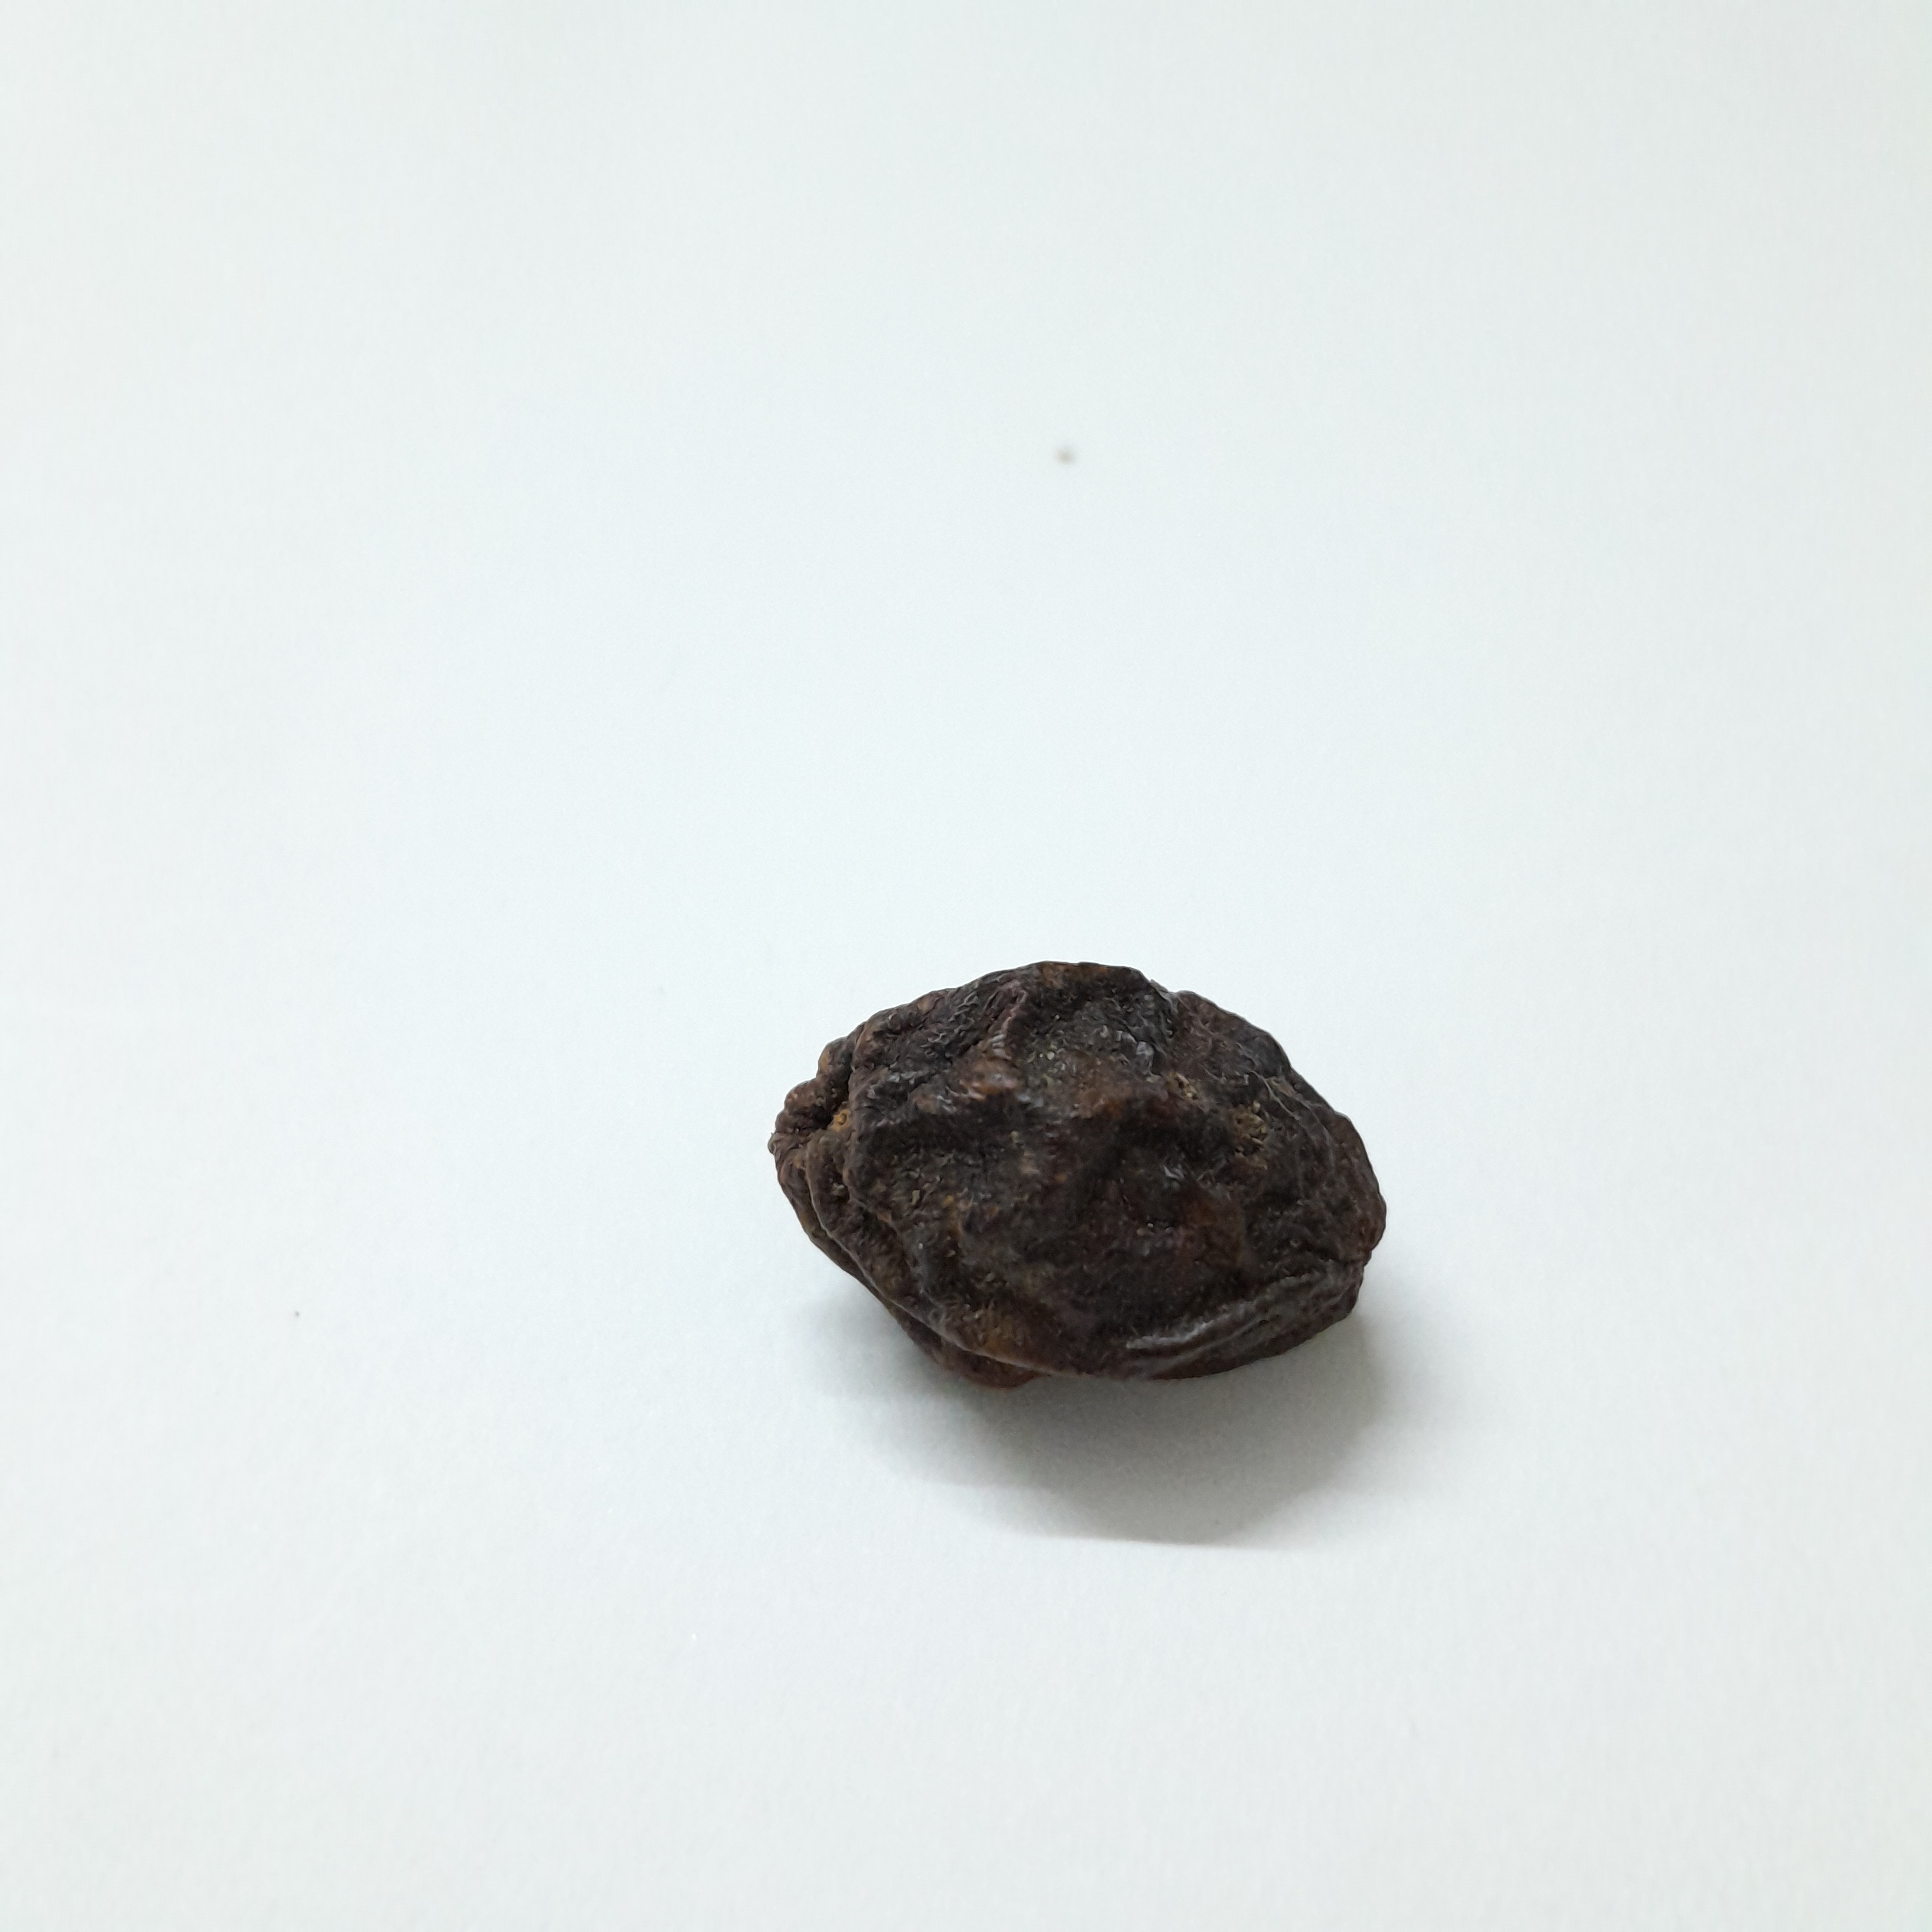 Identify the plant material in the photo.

kadukharik
